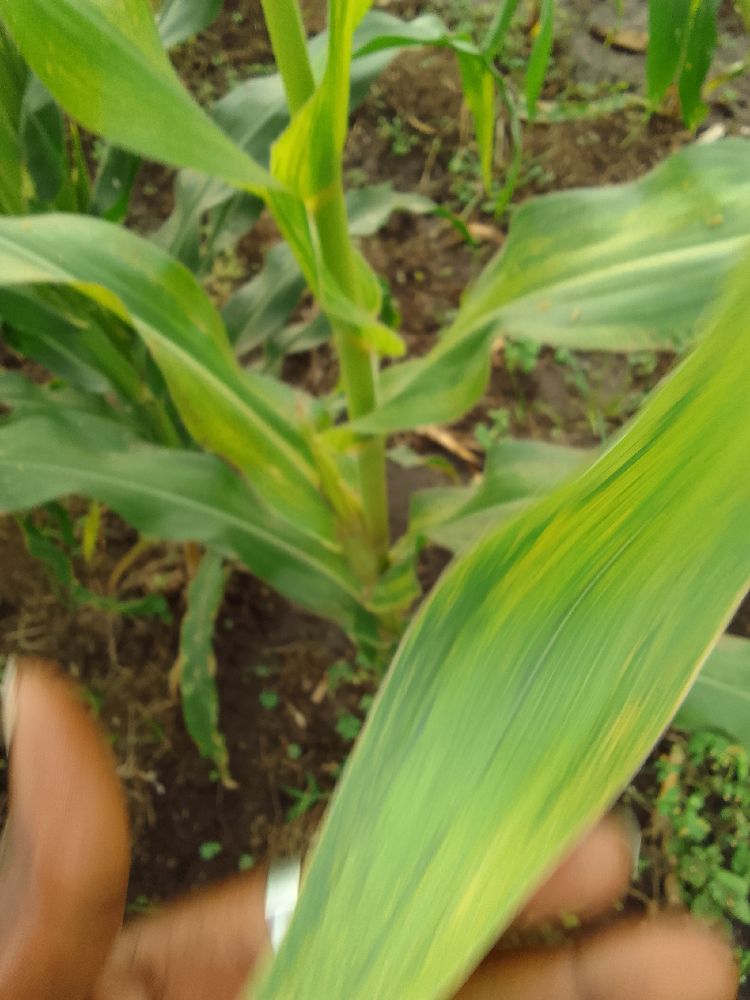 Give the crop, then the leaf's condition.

maize, maize lethal necrosis
